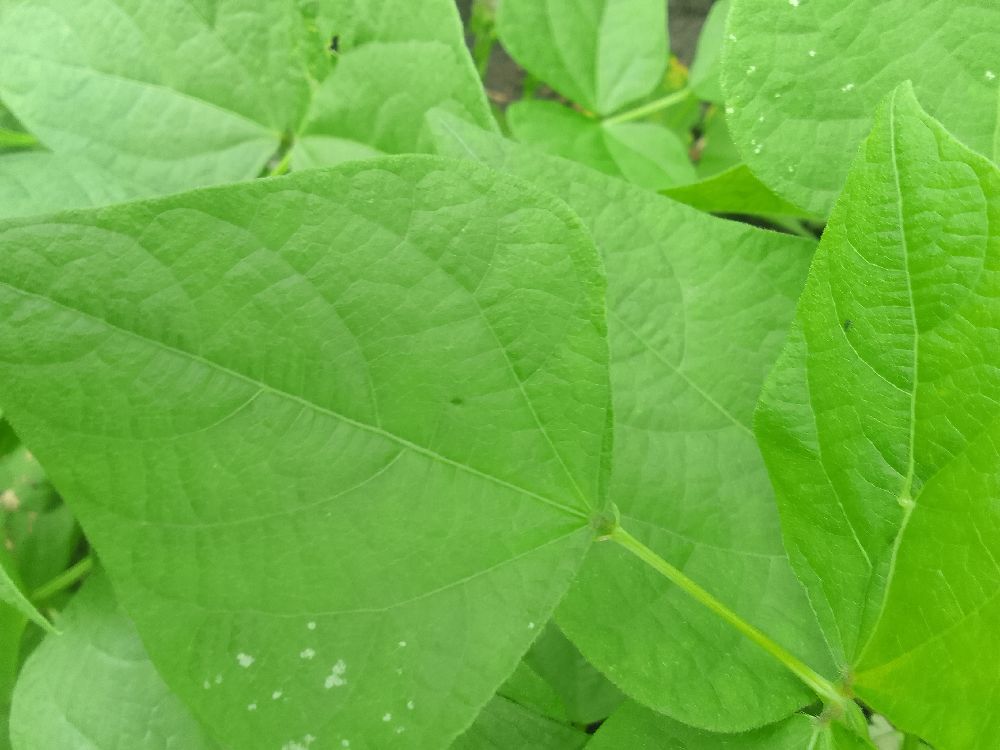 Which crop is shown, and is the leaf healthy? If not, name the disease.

common bean, healthy
